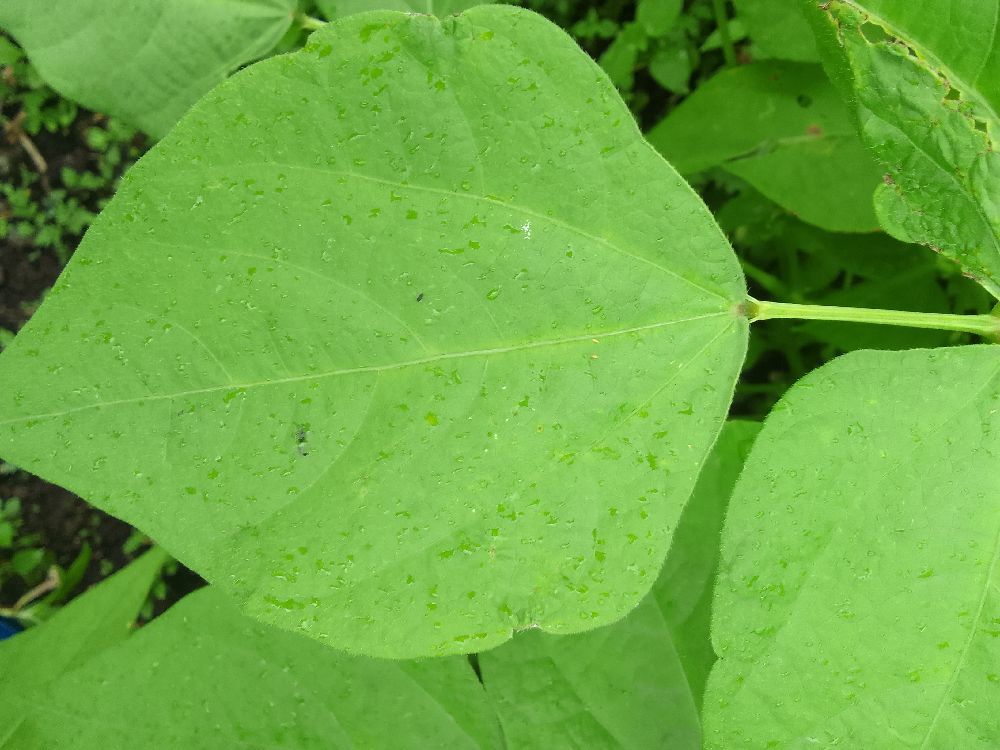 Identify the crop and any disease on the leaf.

common bean, healthy
